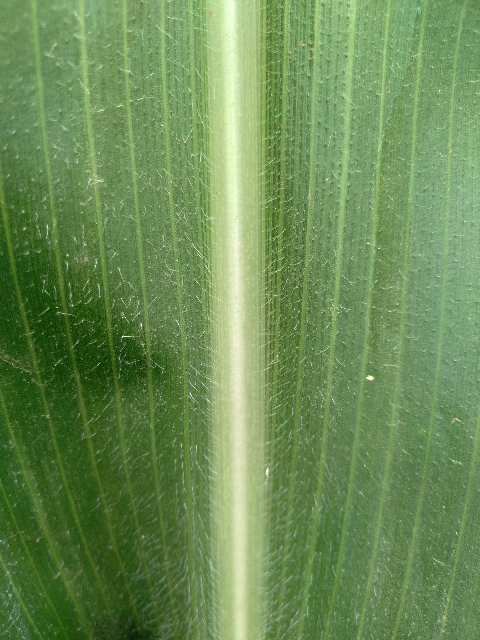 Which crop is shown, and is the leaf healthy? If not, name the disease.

maize, healthy
